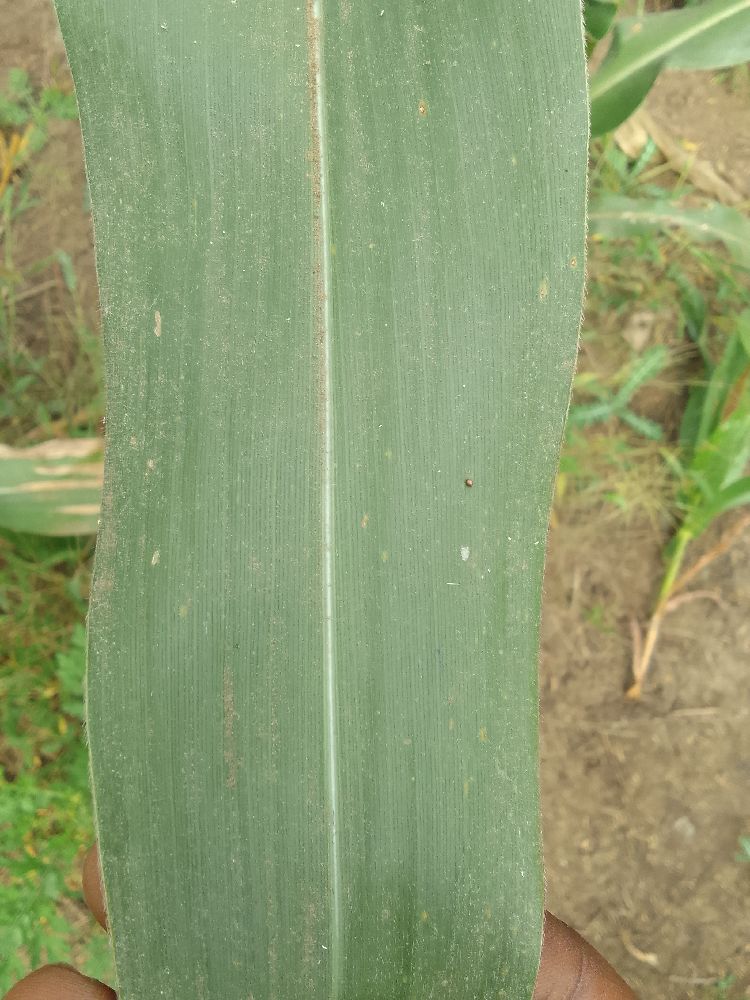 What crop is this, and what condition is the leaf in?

maize, healthy
